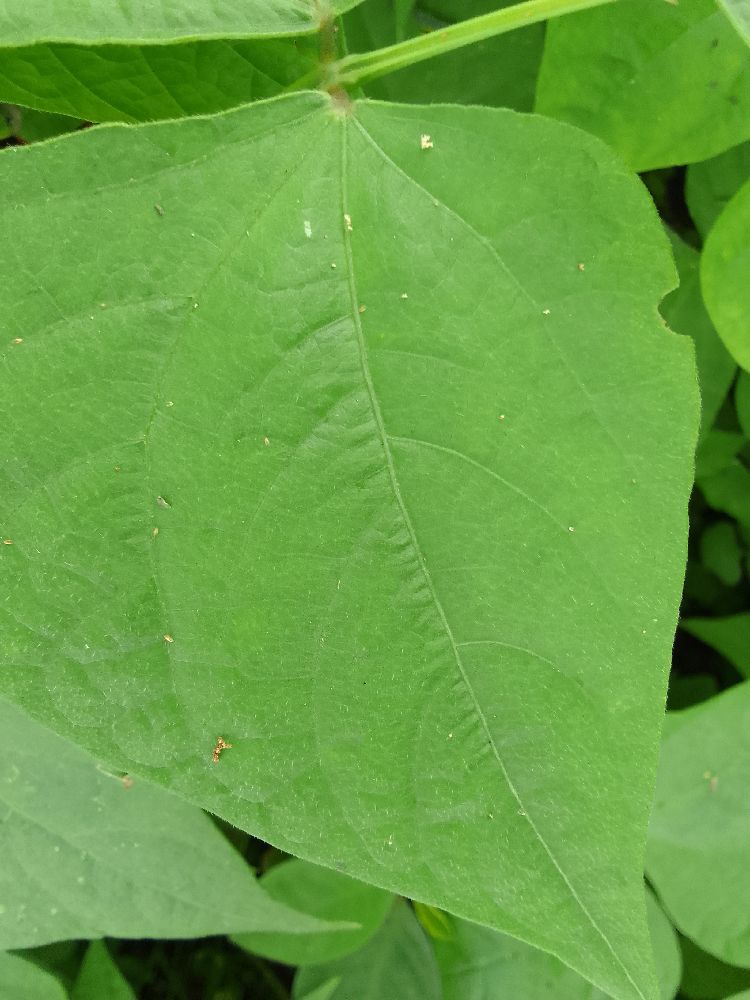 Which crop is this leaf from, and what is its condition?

common bean, healthy
